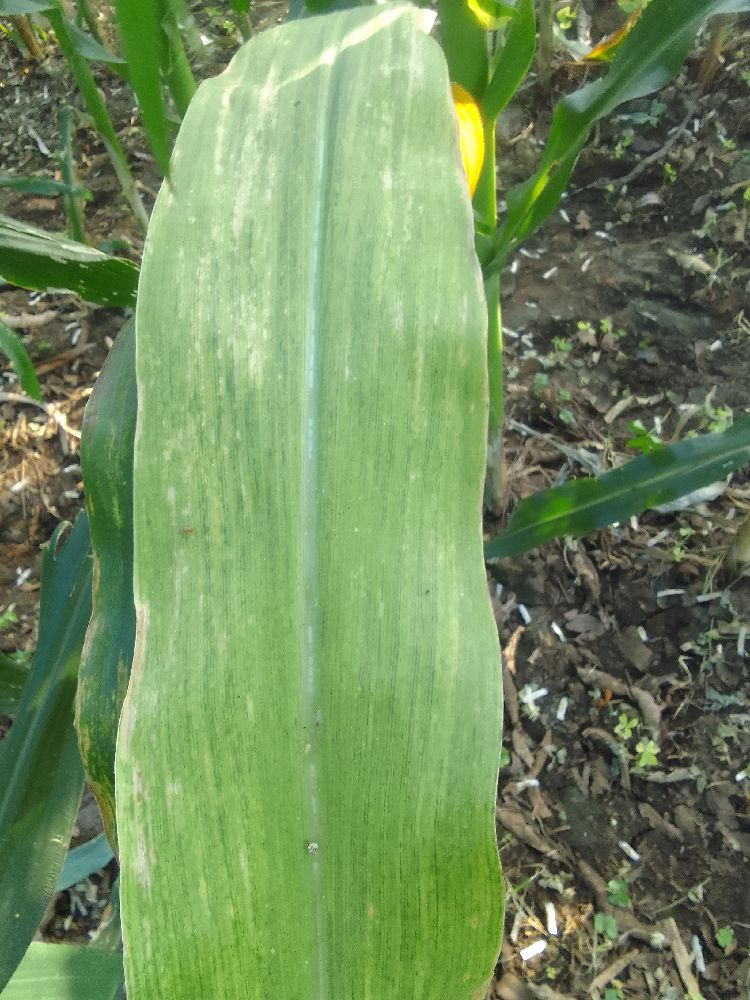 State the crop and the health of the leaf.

maize, maize lethal necrosis
